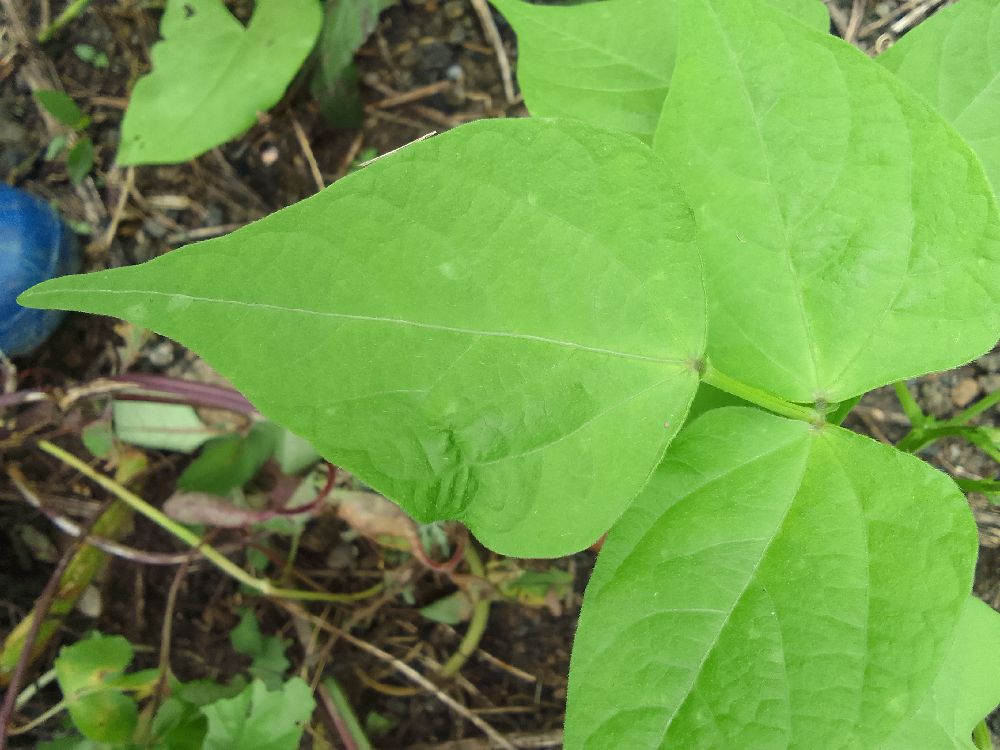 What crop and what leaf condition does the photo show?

common bean, healthy
